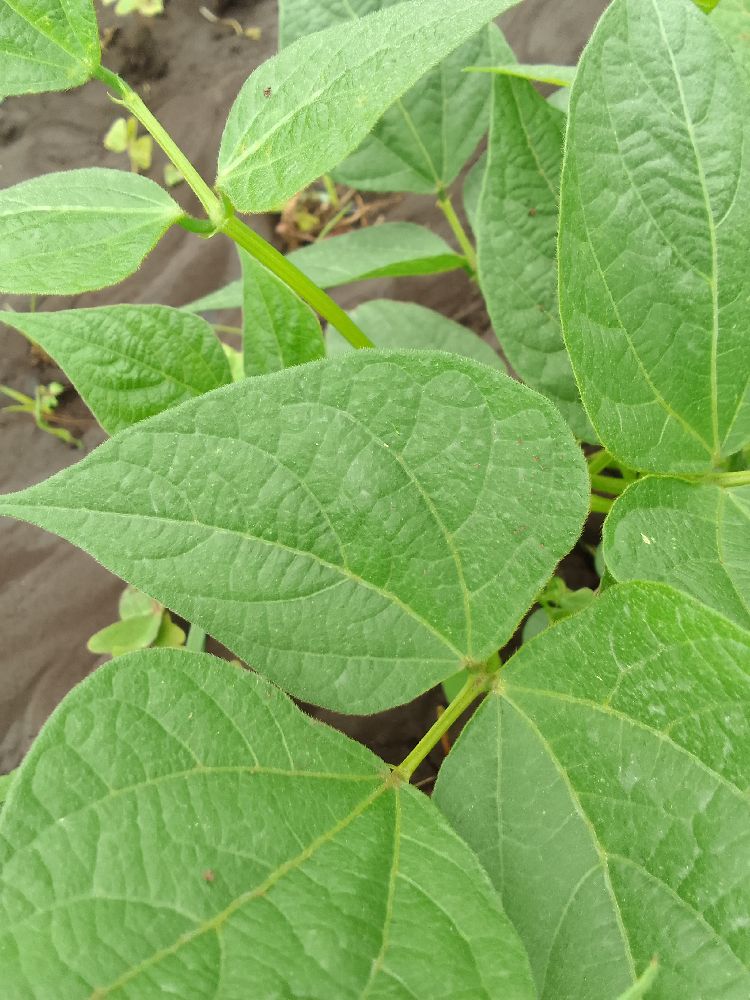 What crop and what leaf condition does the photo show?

common bean, healthy
